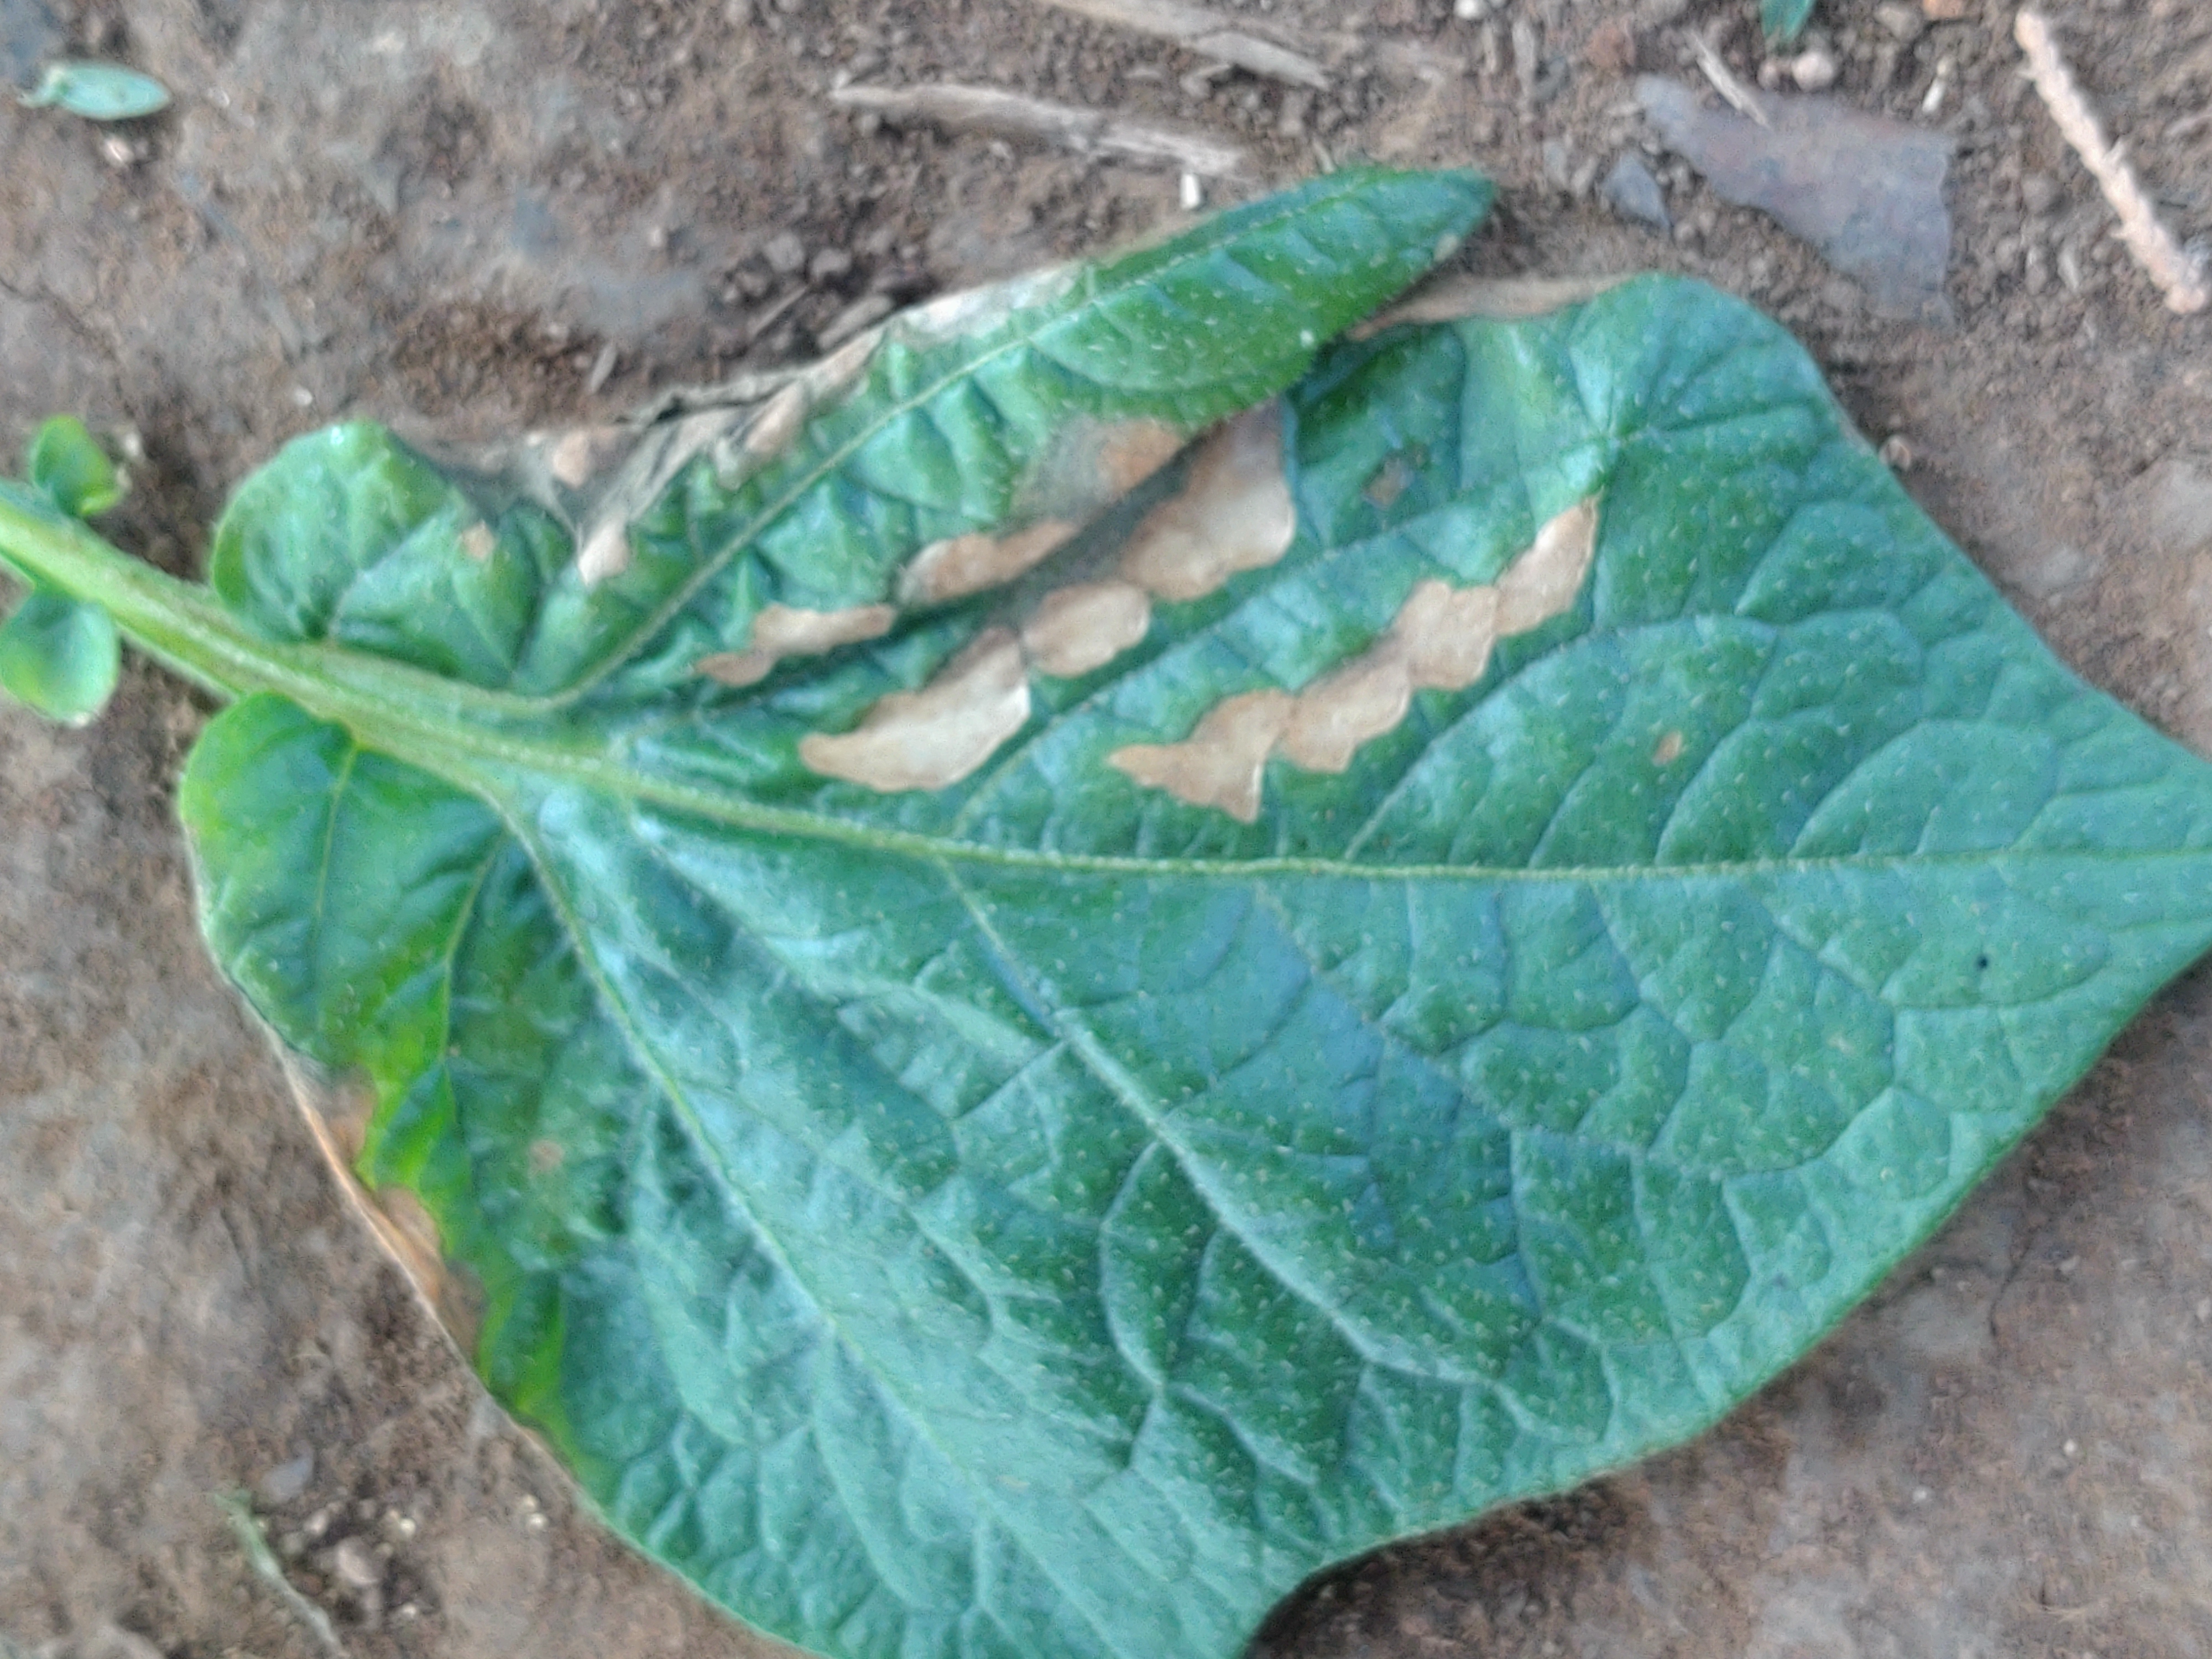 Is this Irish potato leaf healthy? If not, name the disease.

early blight
